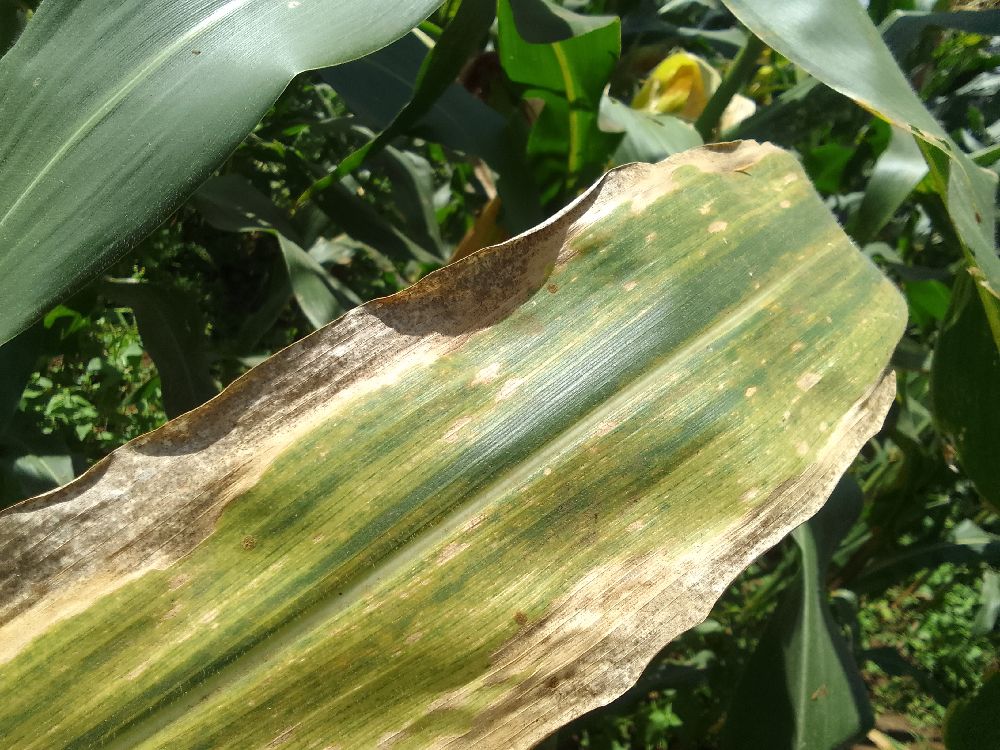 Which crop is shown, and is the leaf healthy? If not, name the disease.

maize, maize lethal necrosis
